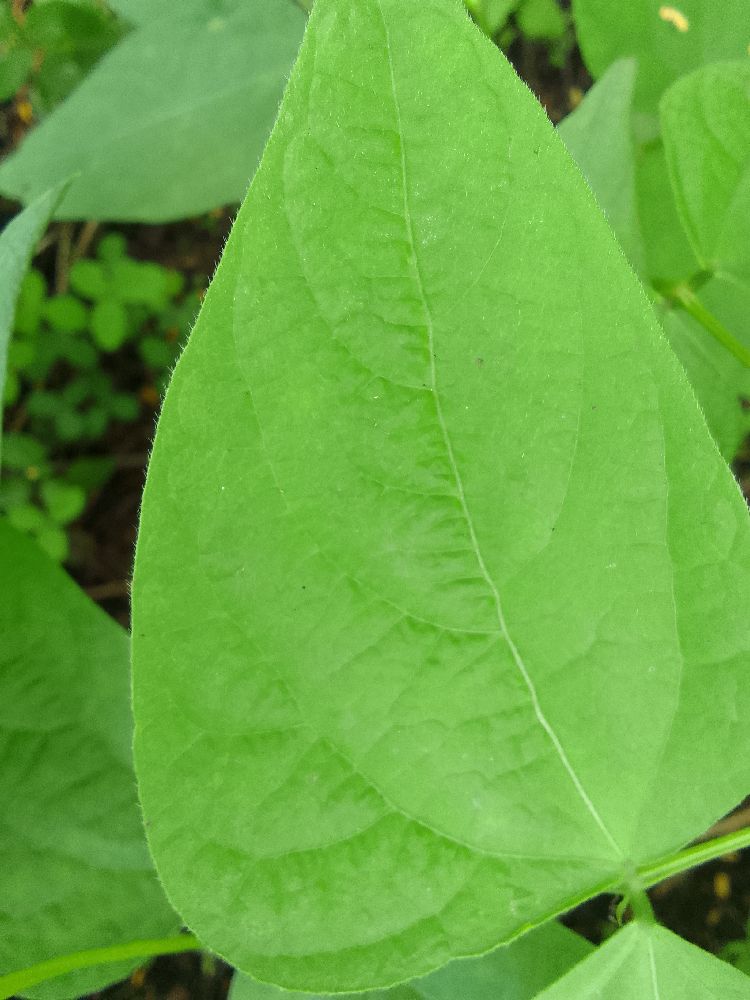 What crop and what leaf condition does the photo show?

common bean, healthy
